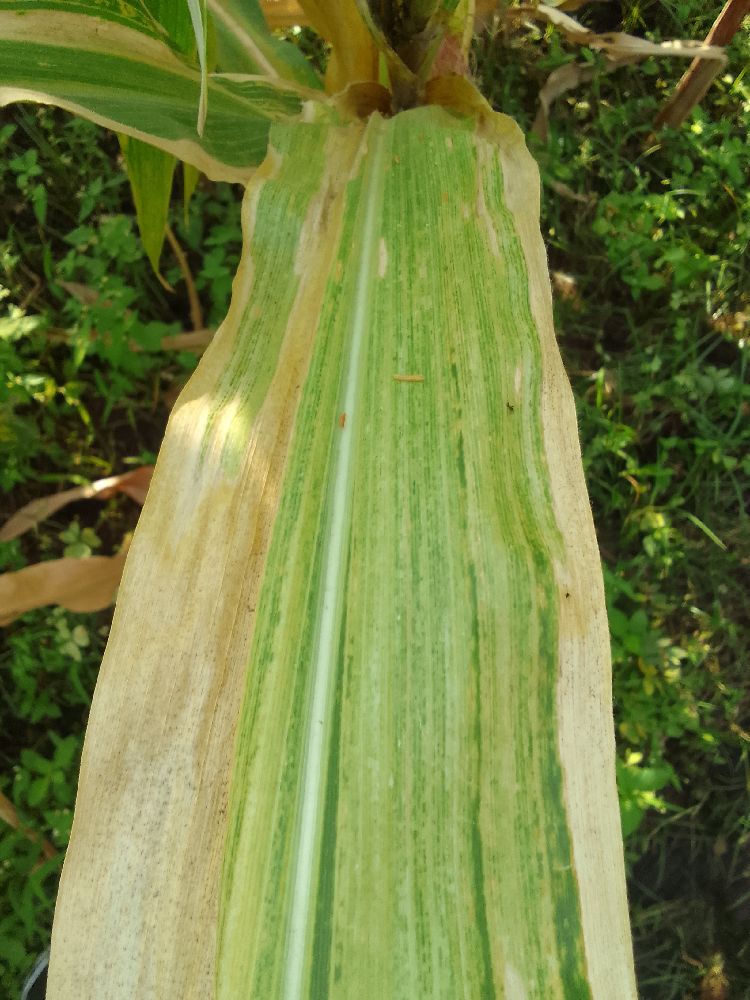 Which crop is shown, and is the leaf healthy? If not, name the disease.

maize, maize lethal necrosis
